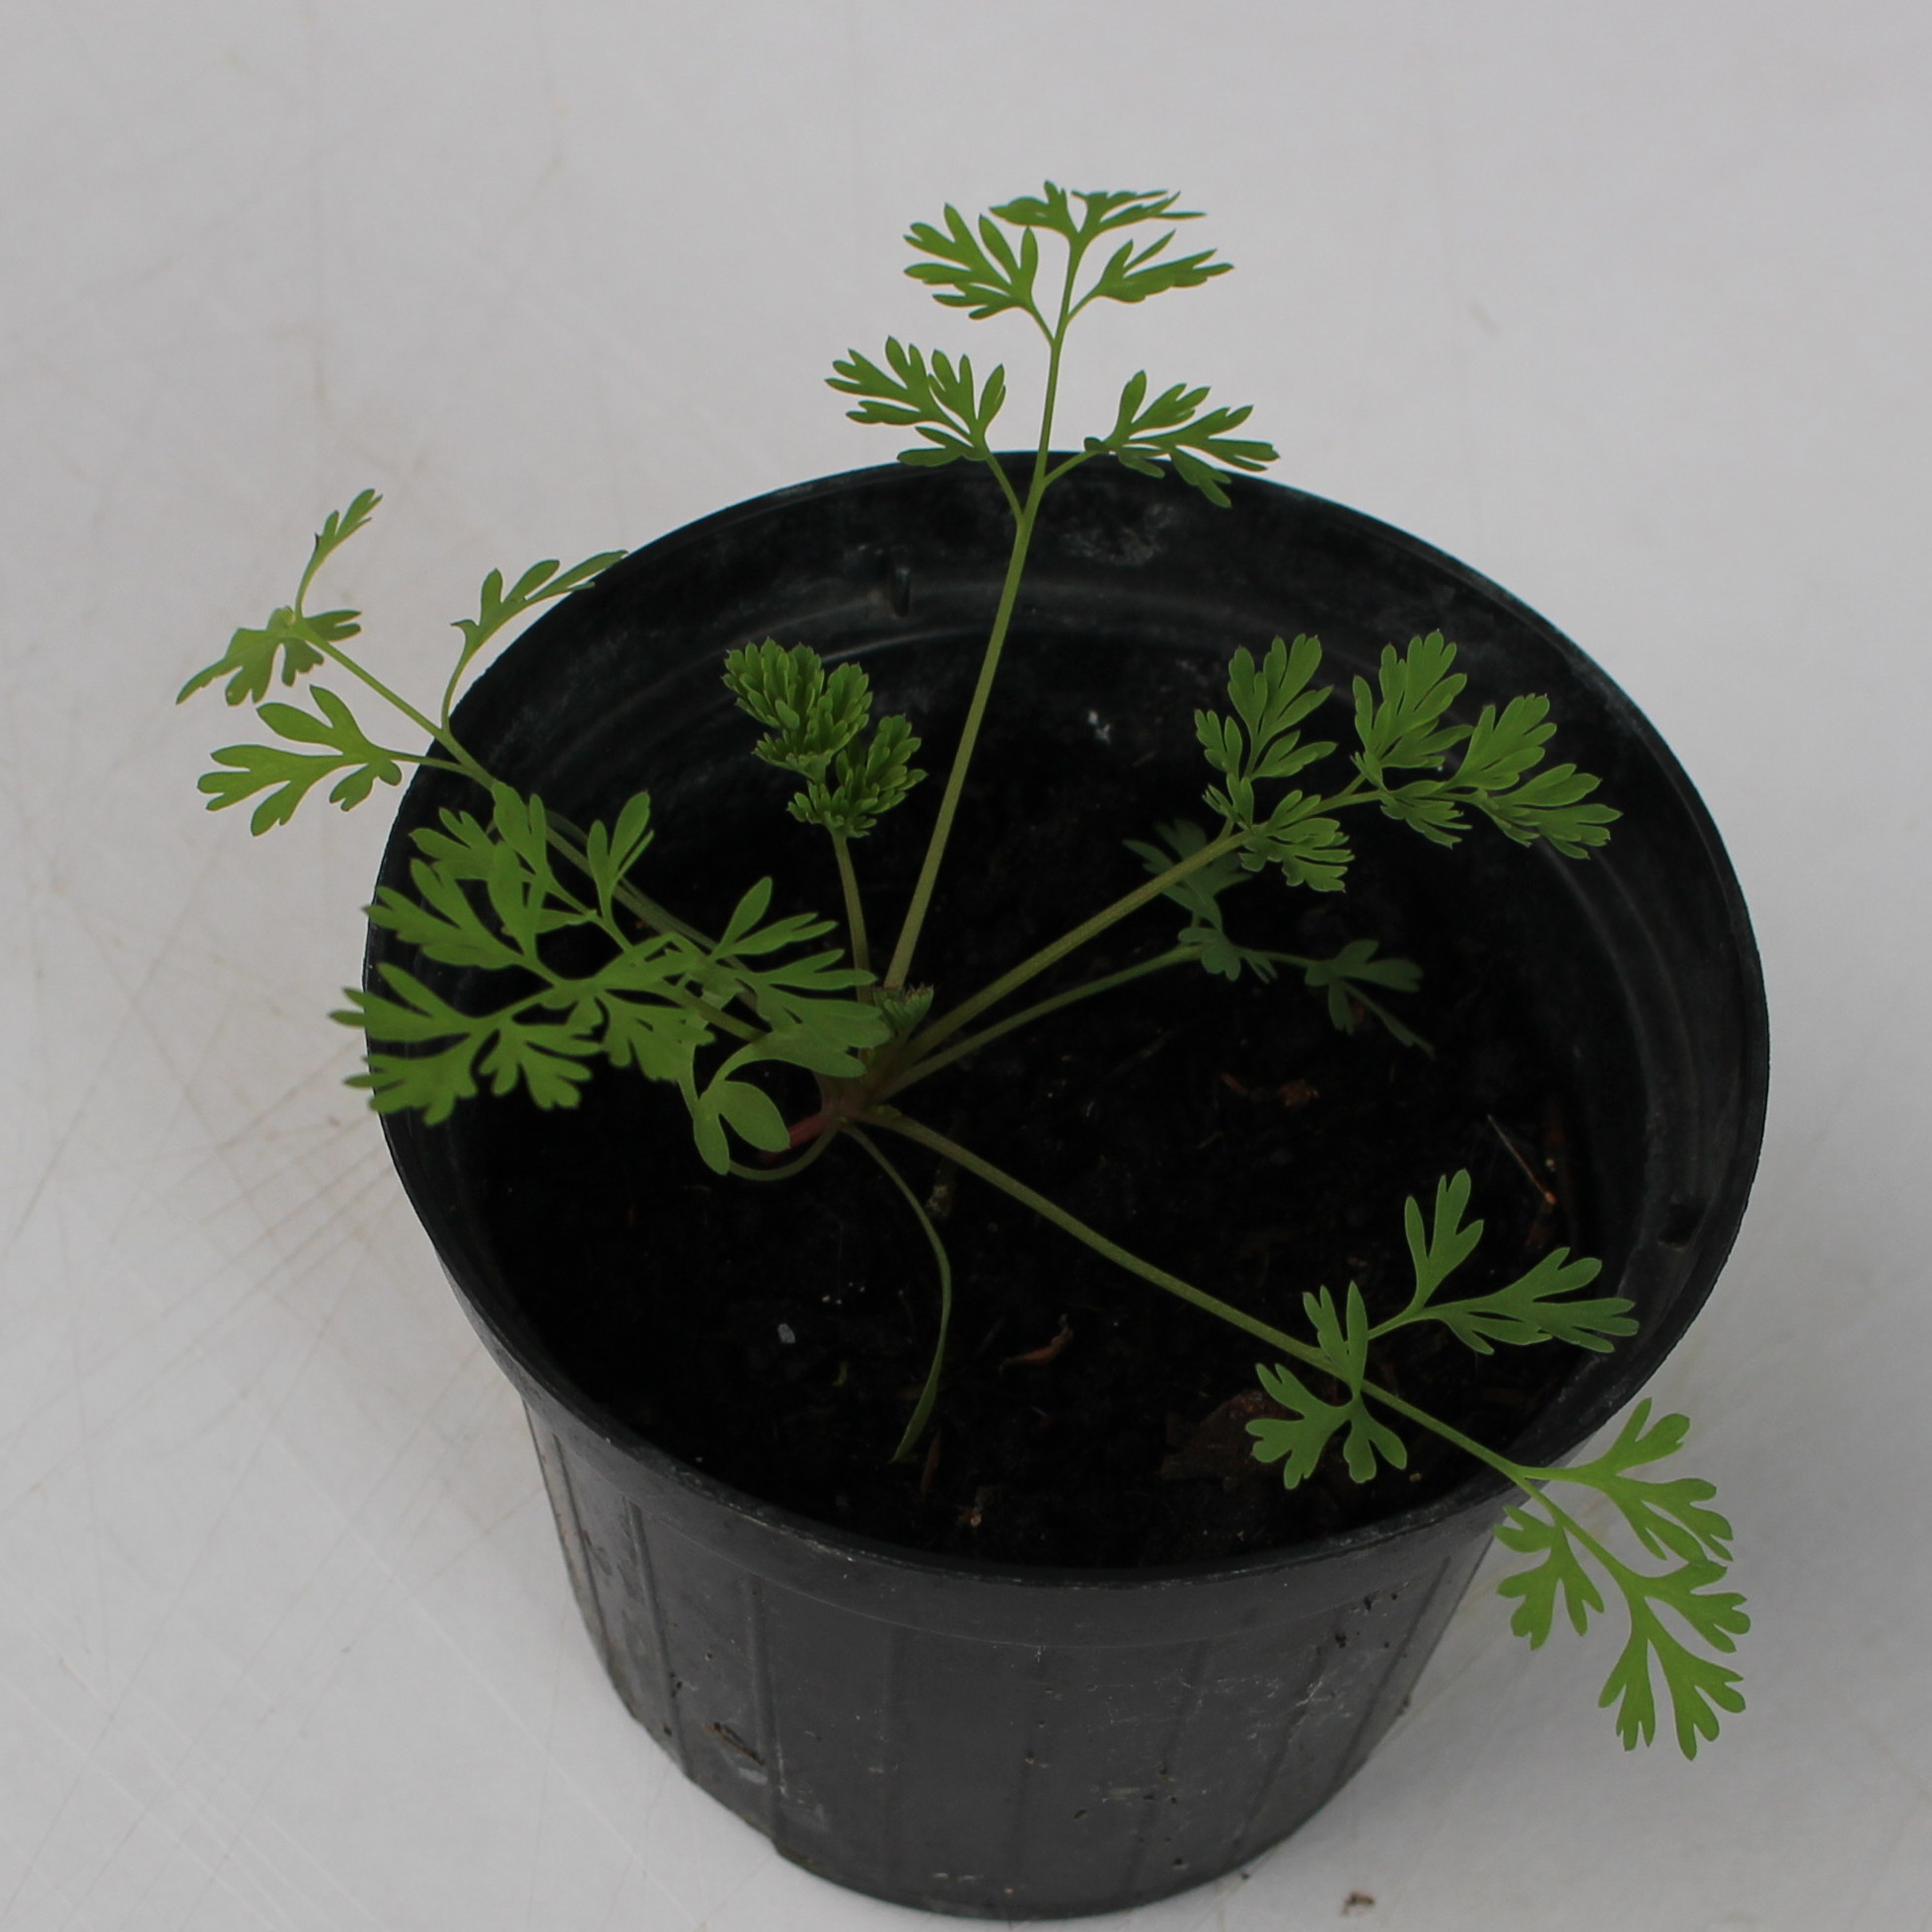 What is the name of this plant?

Fumaria officinalis
